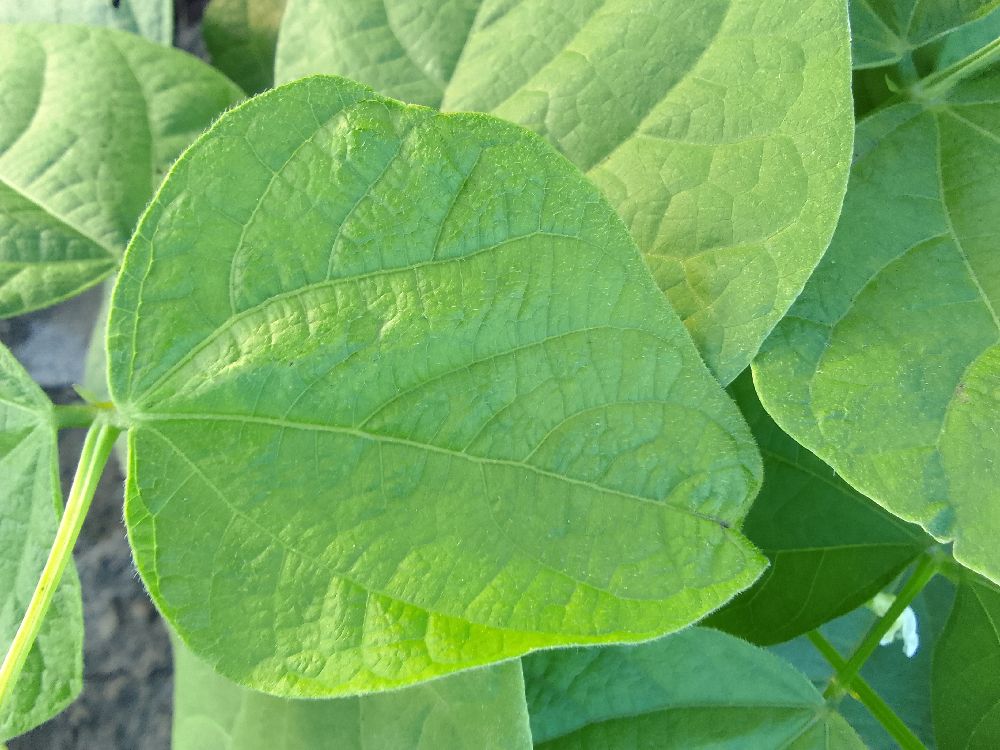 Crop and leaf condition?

common bean, healthy
